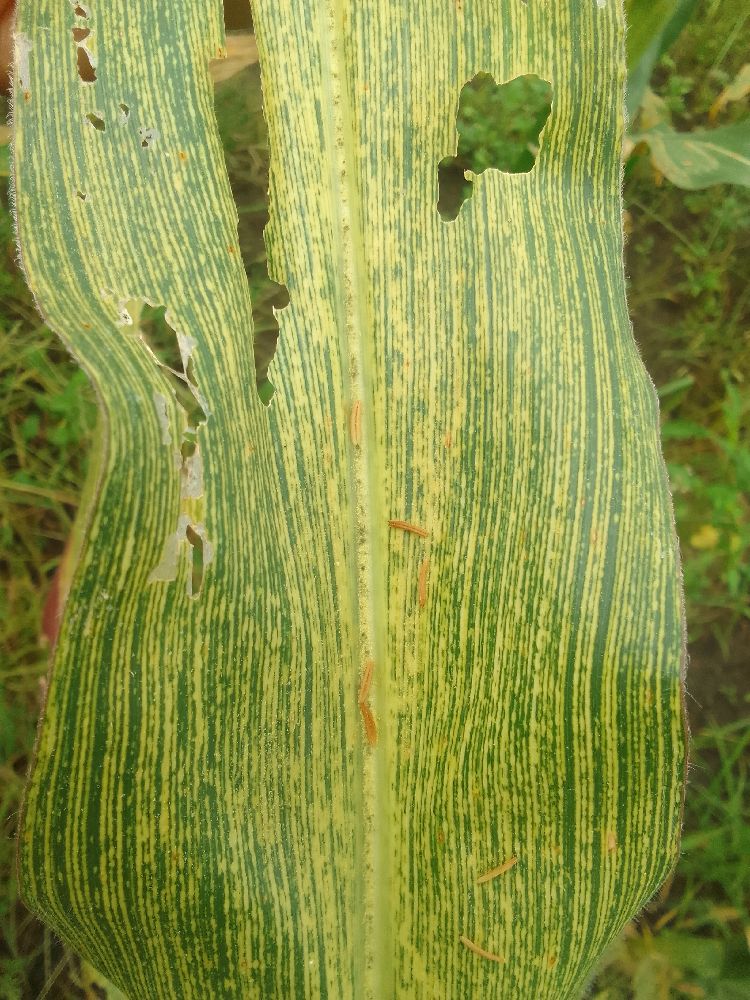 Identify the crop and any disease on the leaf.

maize, maize streak virus
